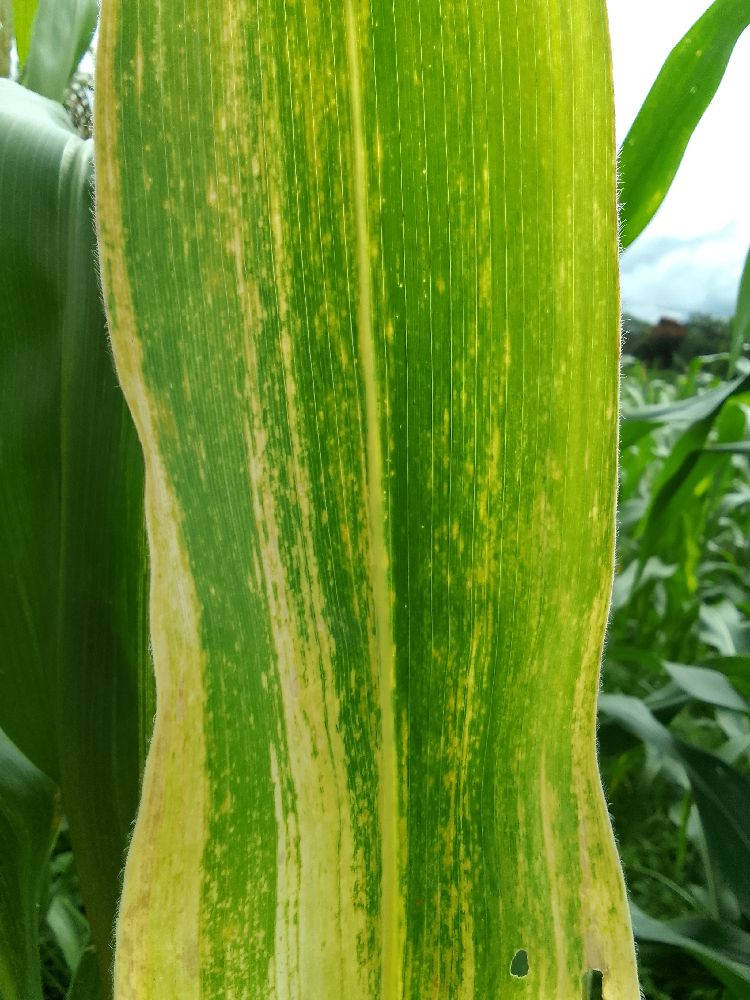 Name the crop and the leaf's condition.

maize, maize lethal necrosis
